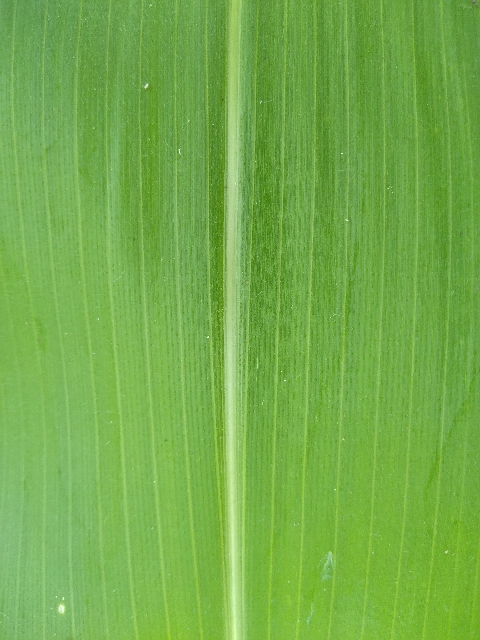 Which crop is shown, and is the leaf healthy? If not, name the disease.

maize, healthy
